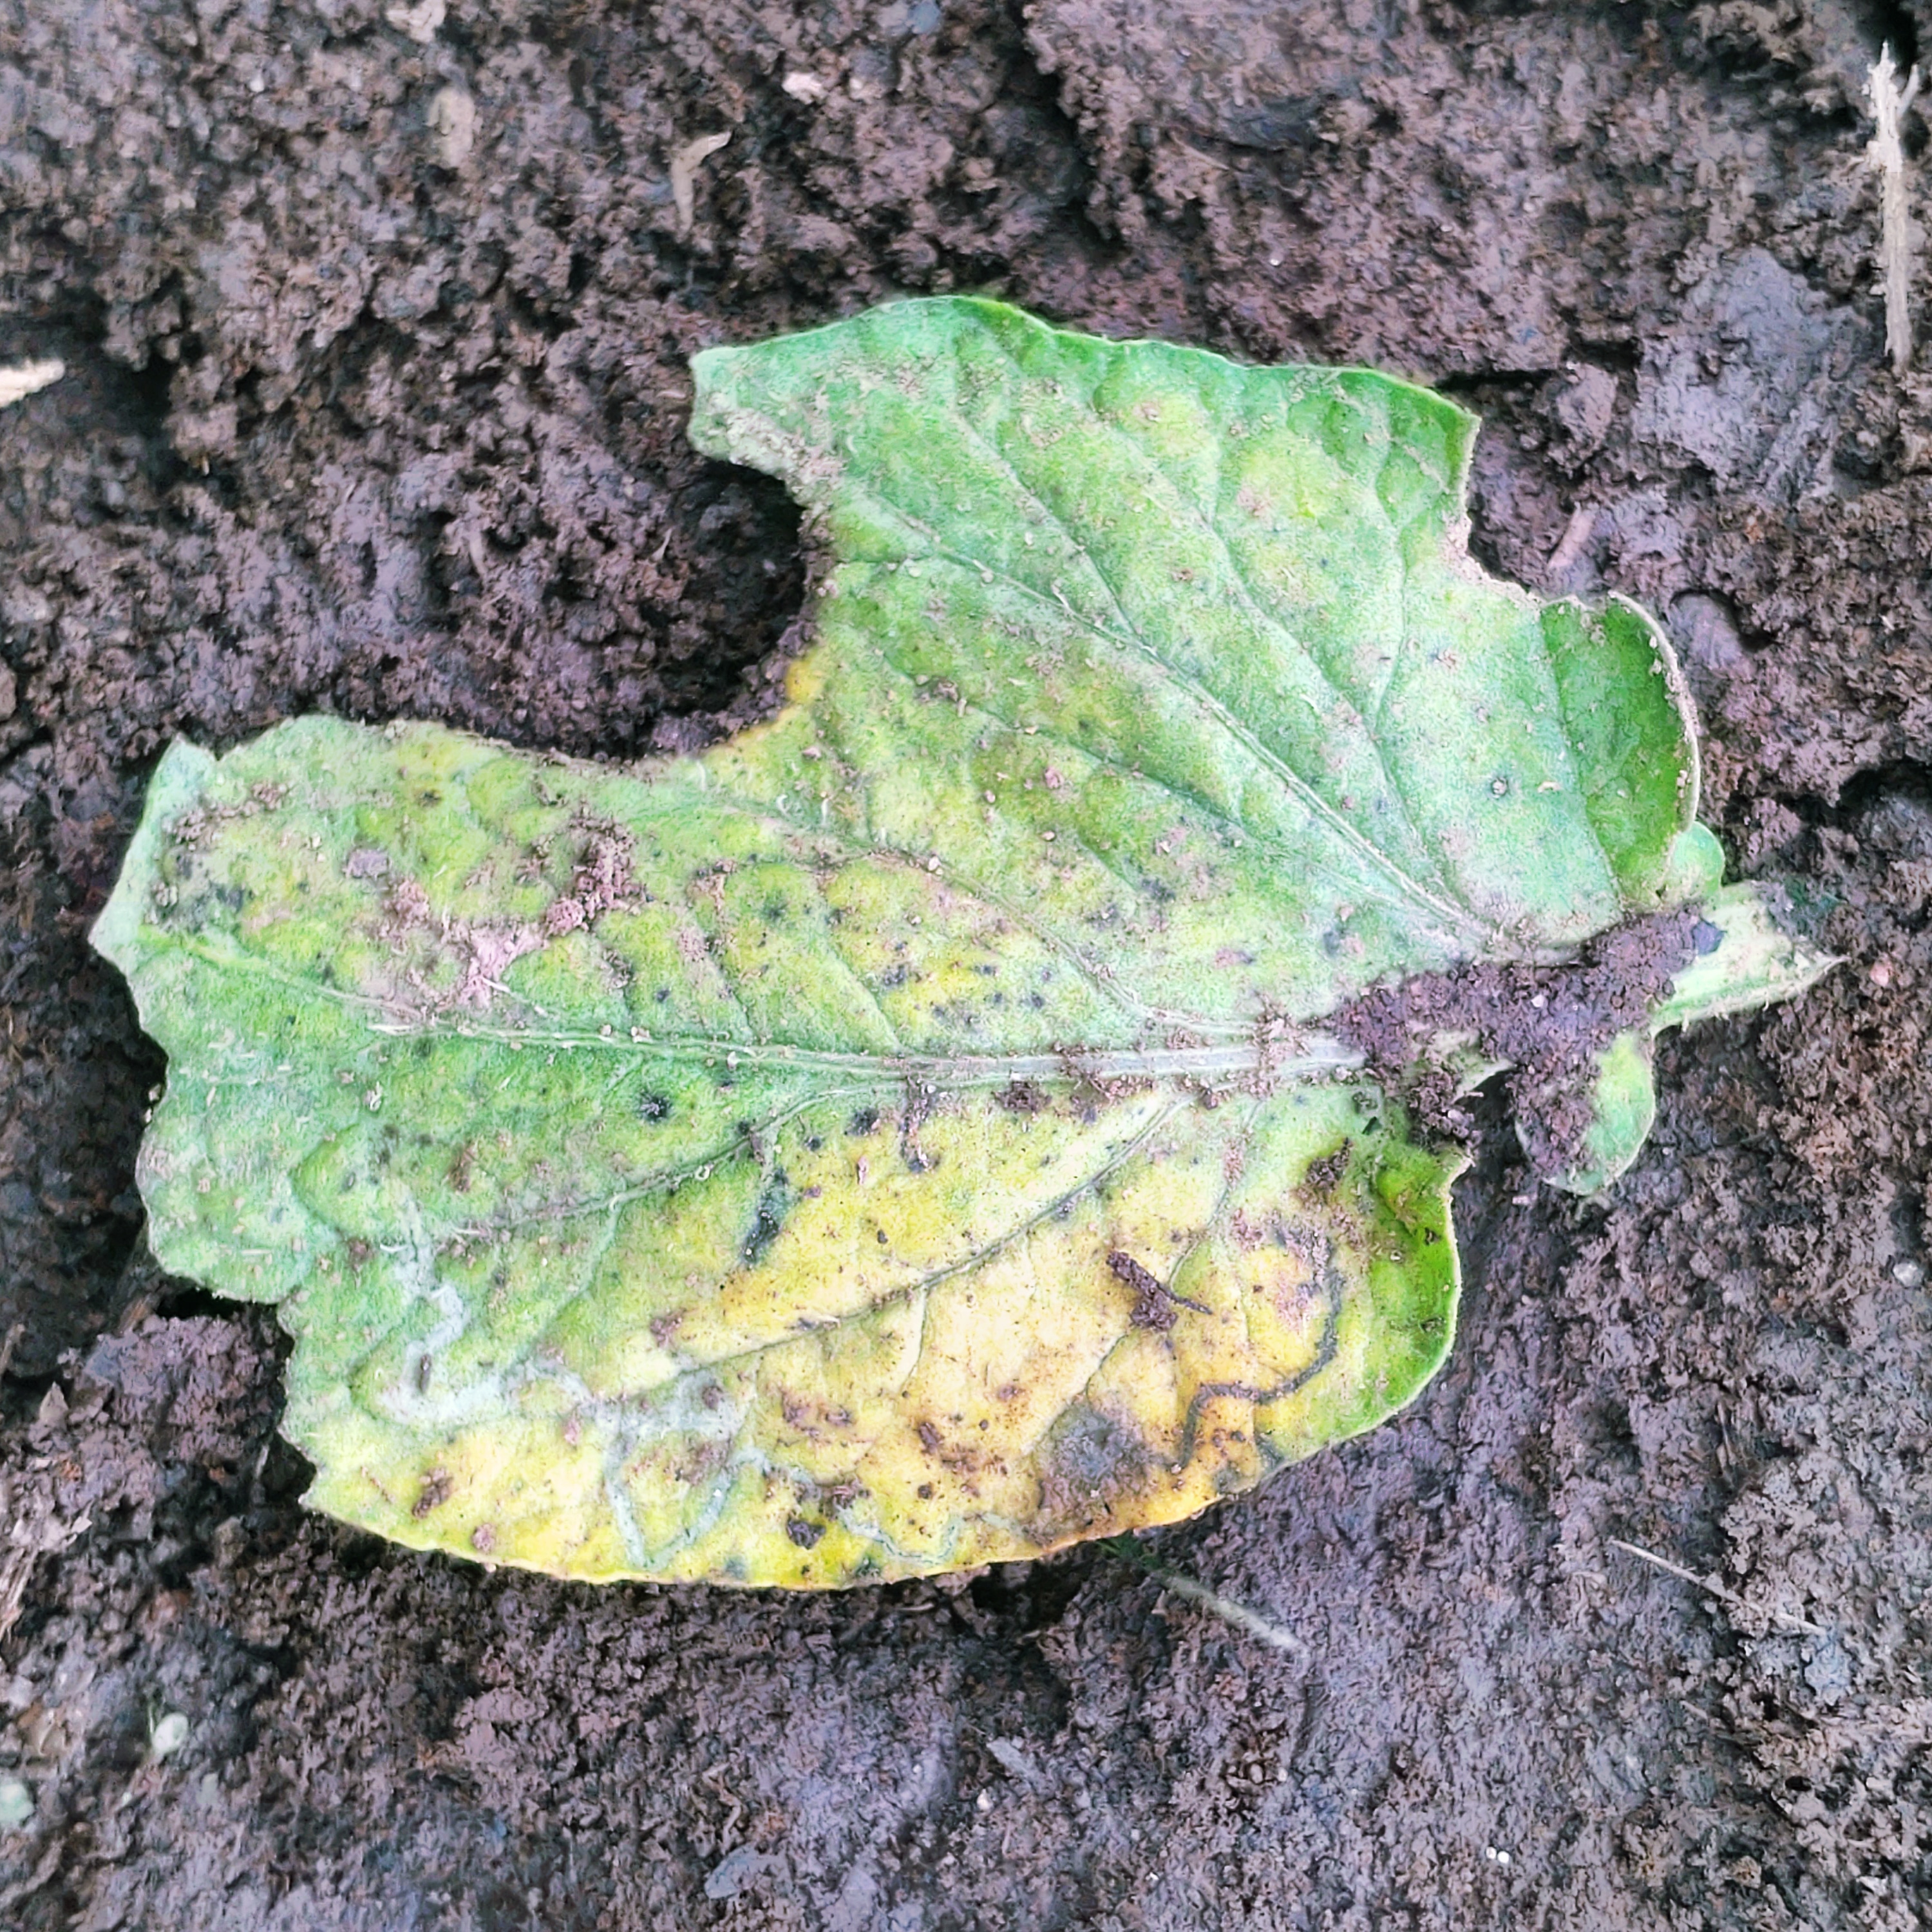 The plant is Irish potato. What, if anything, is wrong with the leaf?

late blight
